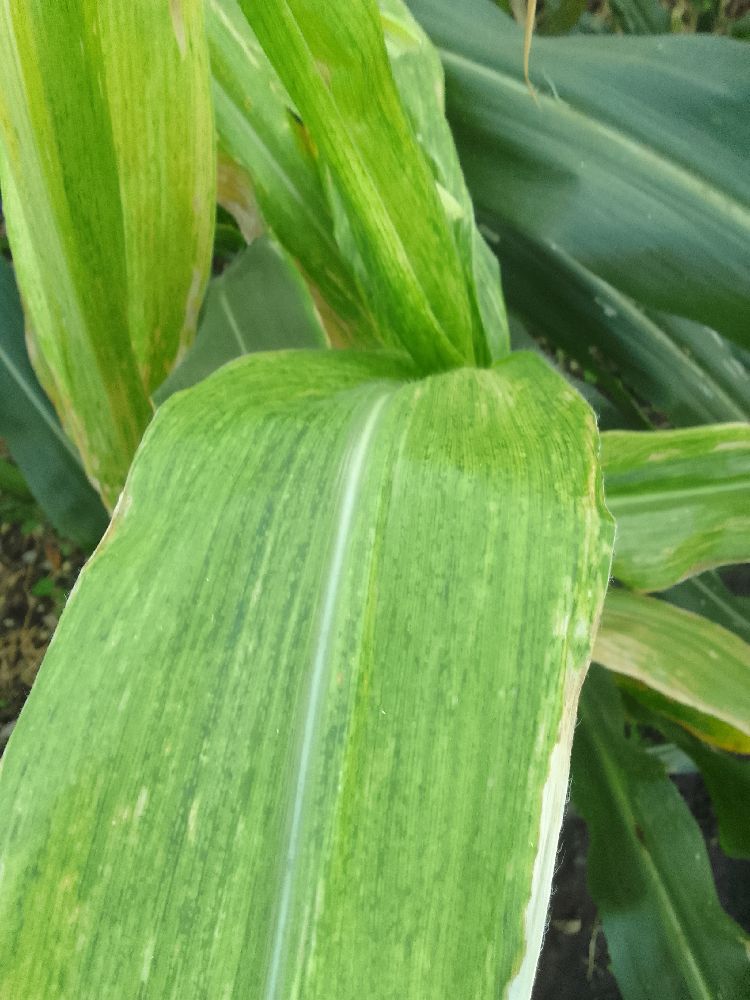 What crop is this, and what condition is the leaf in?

maize, maize lethal necrosis
